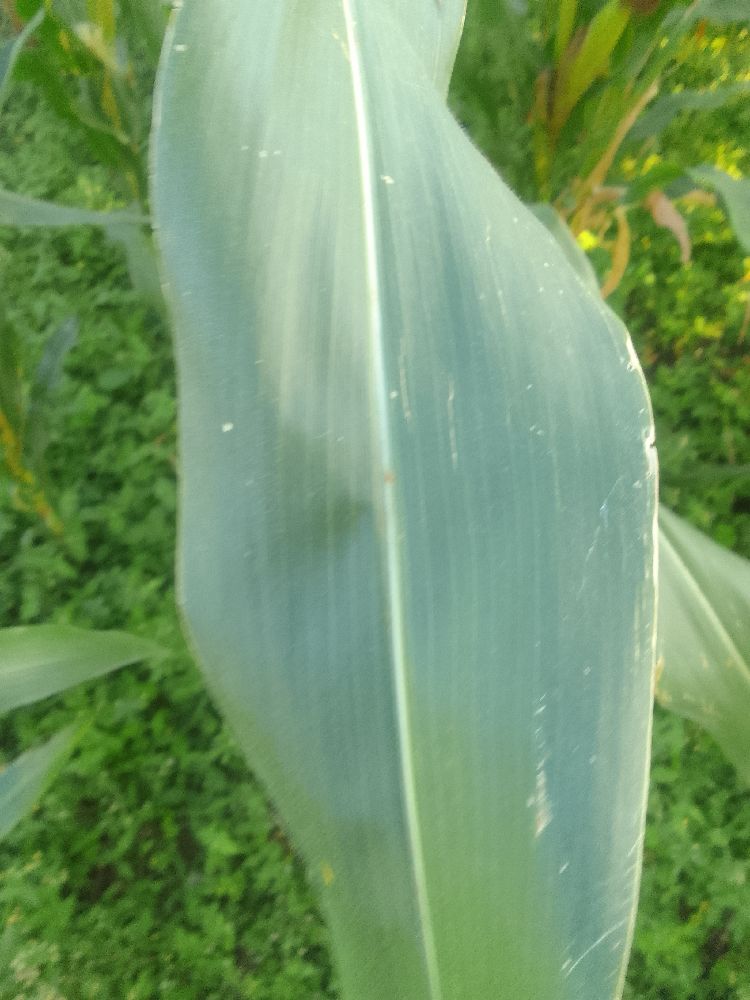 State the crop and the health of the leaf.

maize, healthy
